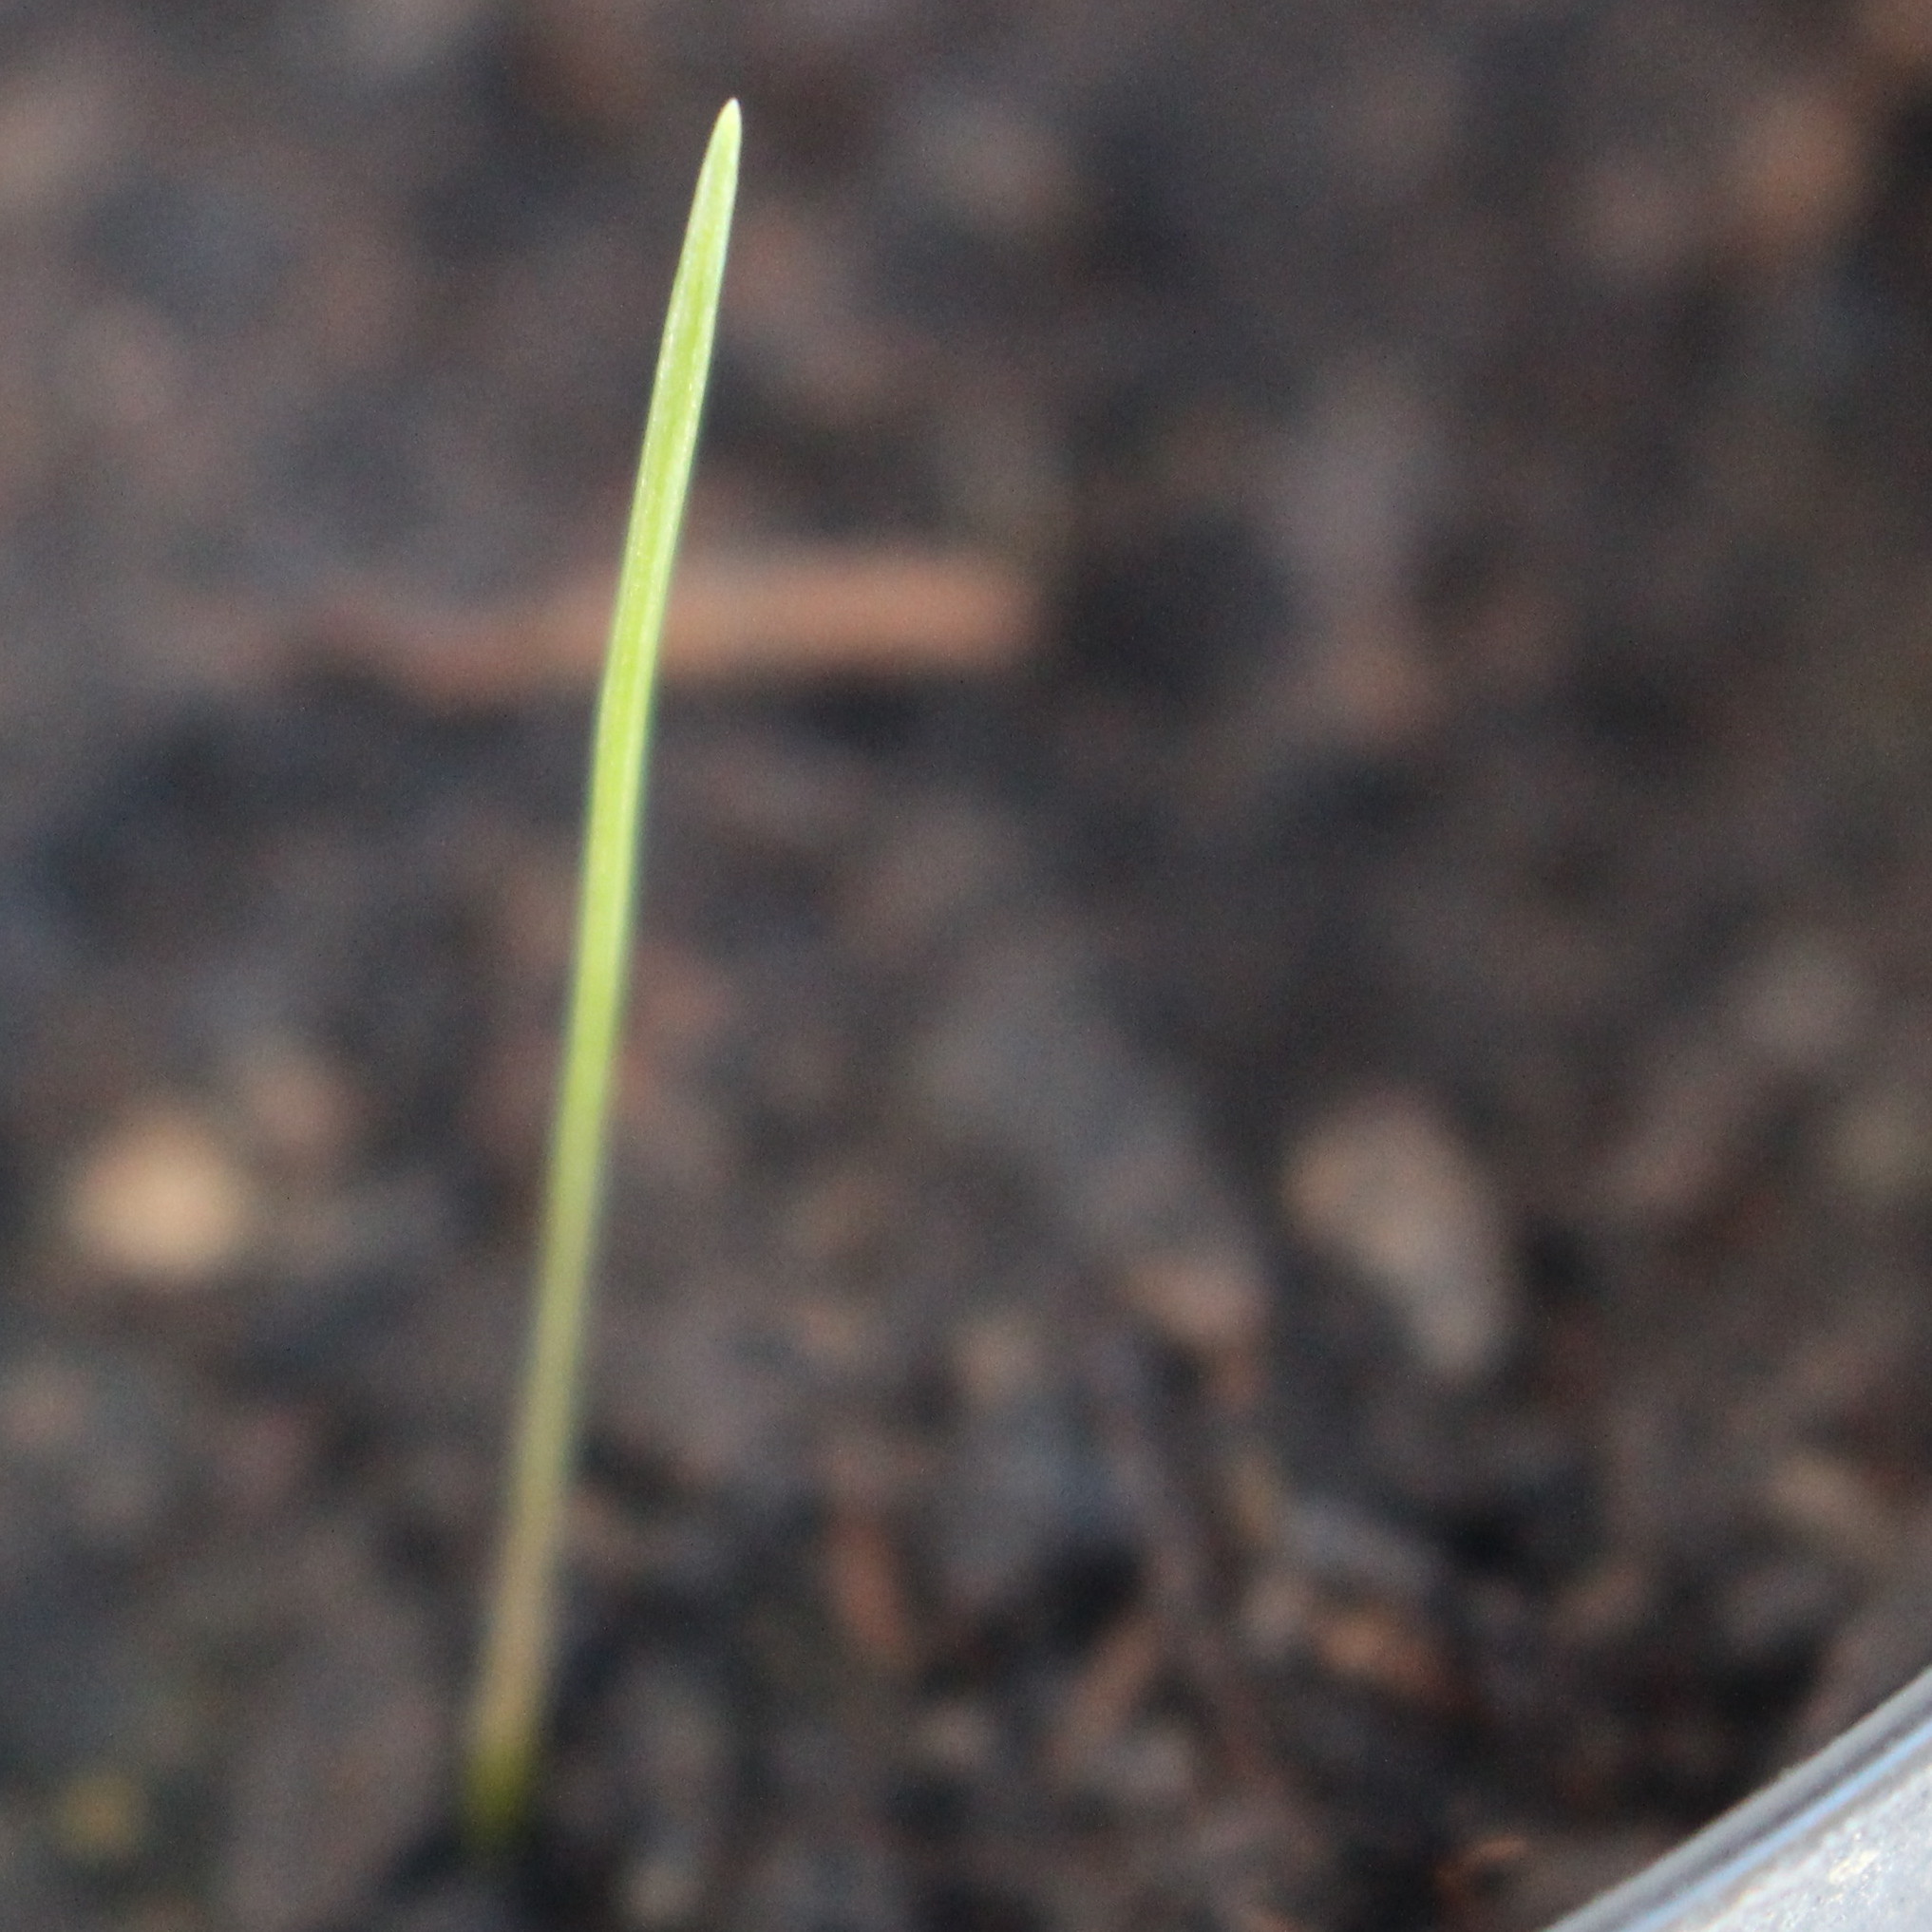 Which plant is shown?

Lolium multiflorum
